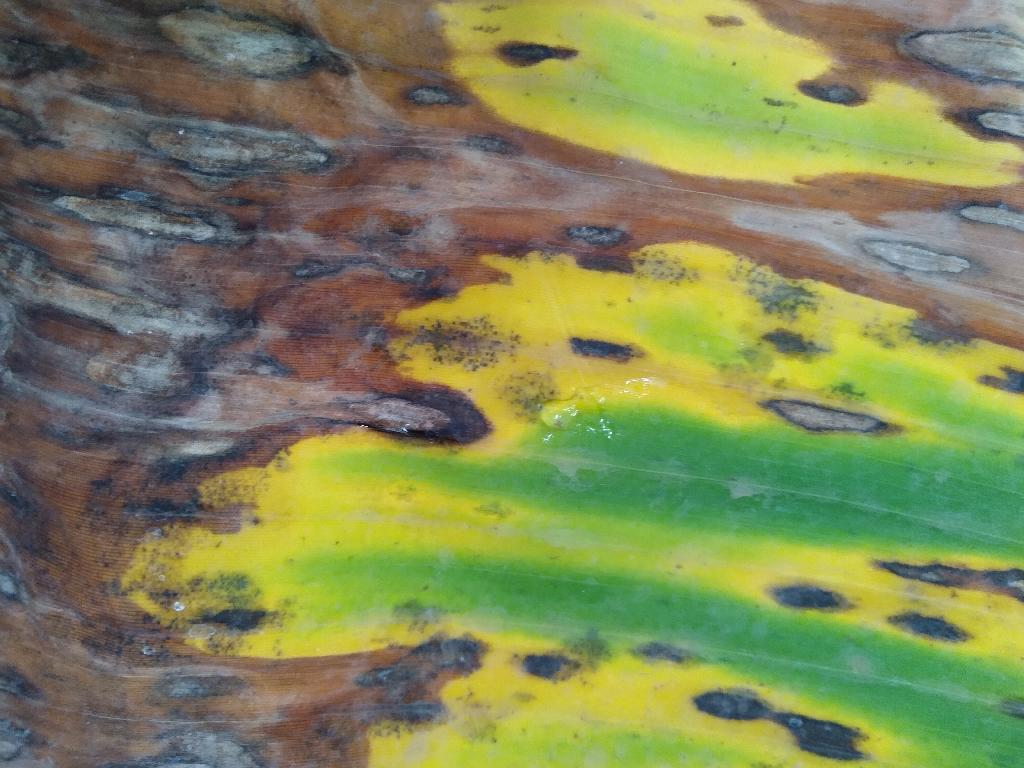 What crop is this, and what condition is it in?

banana, black sigatoka
